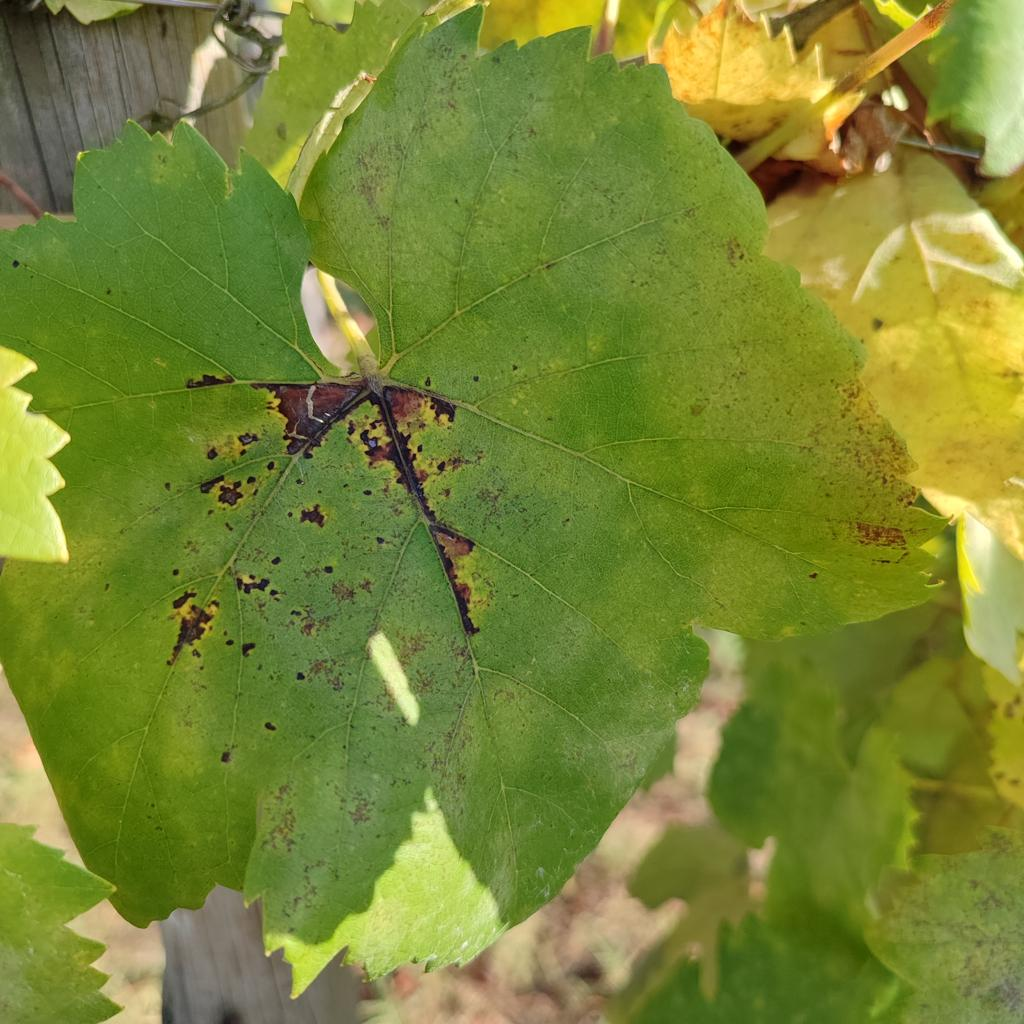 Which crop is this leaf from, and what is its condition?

grapevine, powdery mildew
